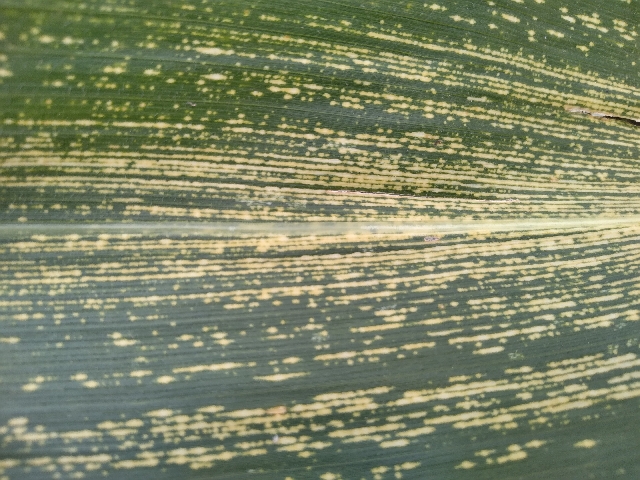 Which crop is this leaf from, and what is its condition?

maize, maize streak virus
